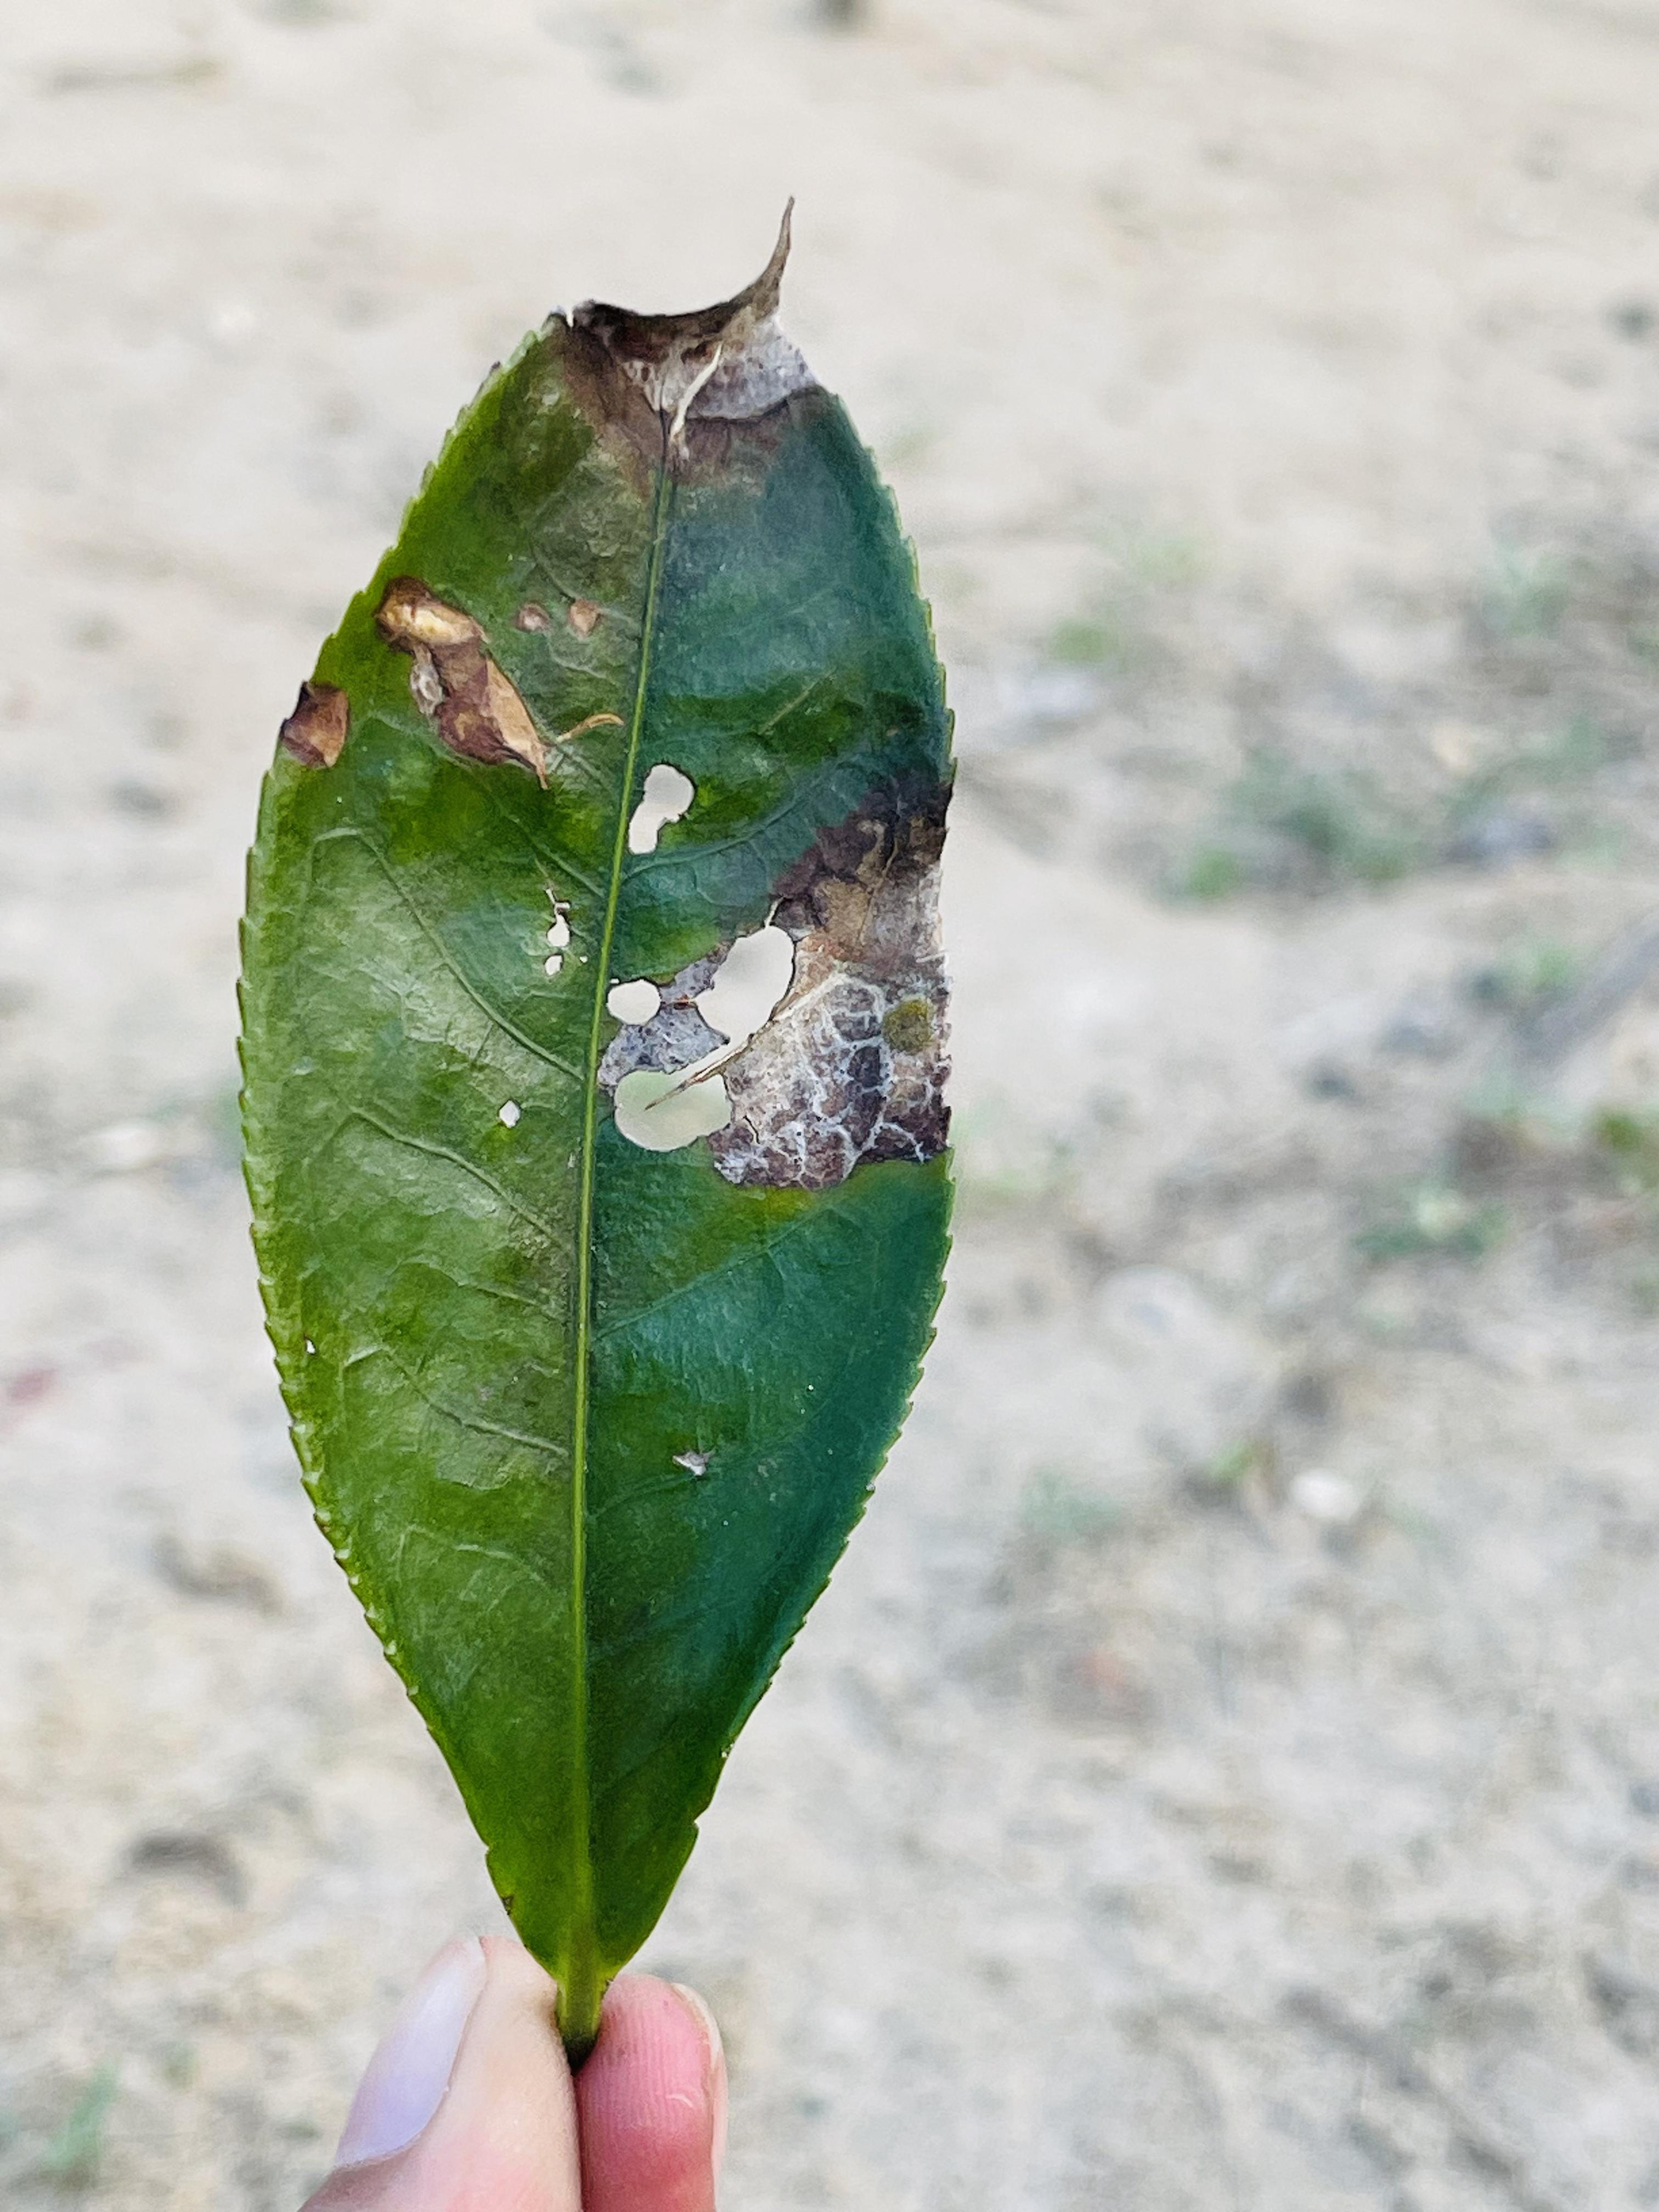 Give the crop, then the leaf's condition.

tea, blight
